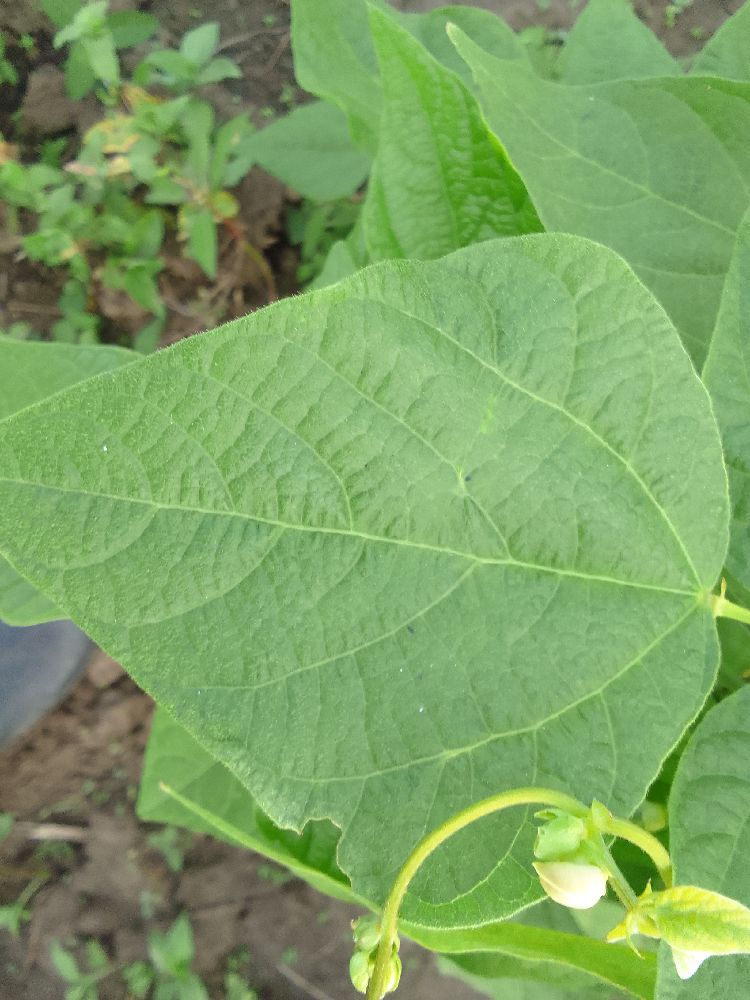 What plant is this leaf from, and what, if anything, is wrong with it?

common bean, healthy
